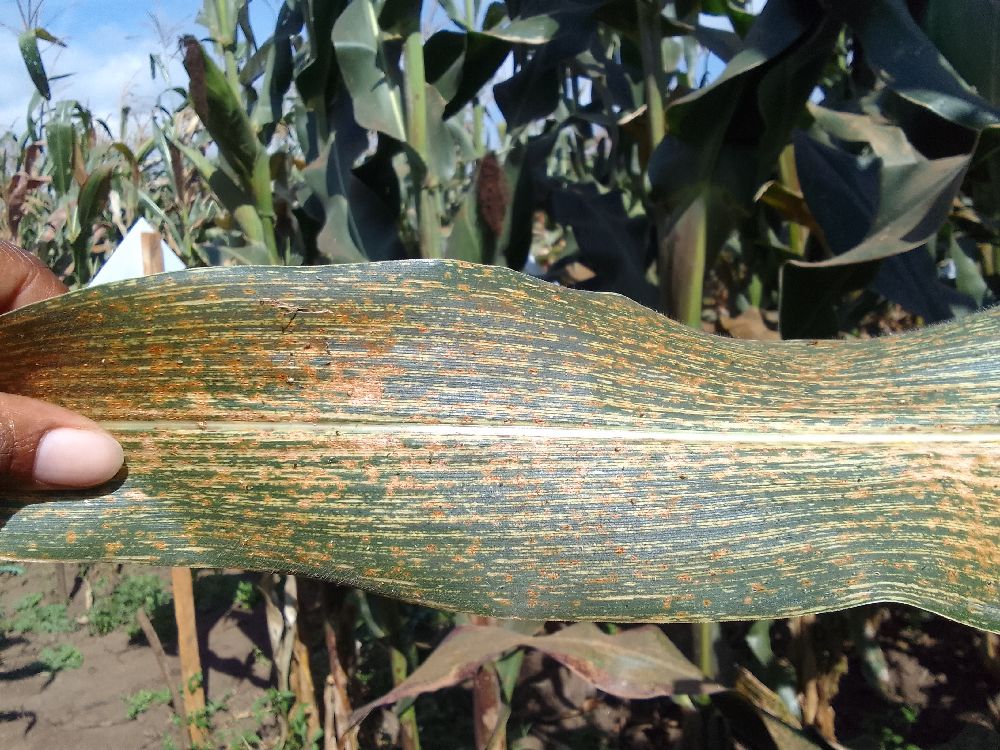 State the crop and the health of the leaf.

maize, maize streak virus
